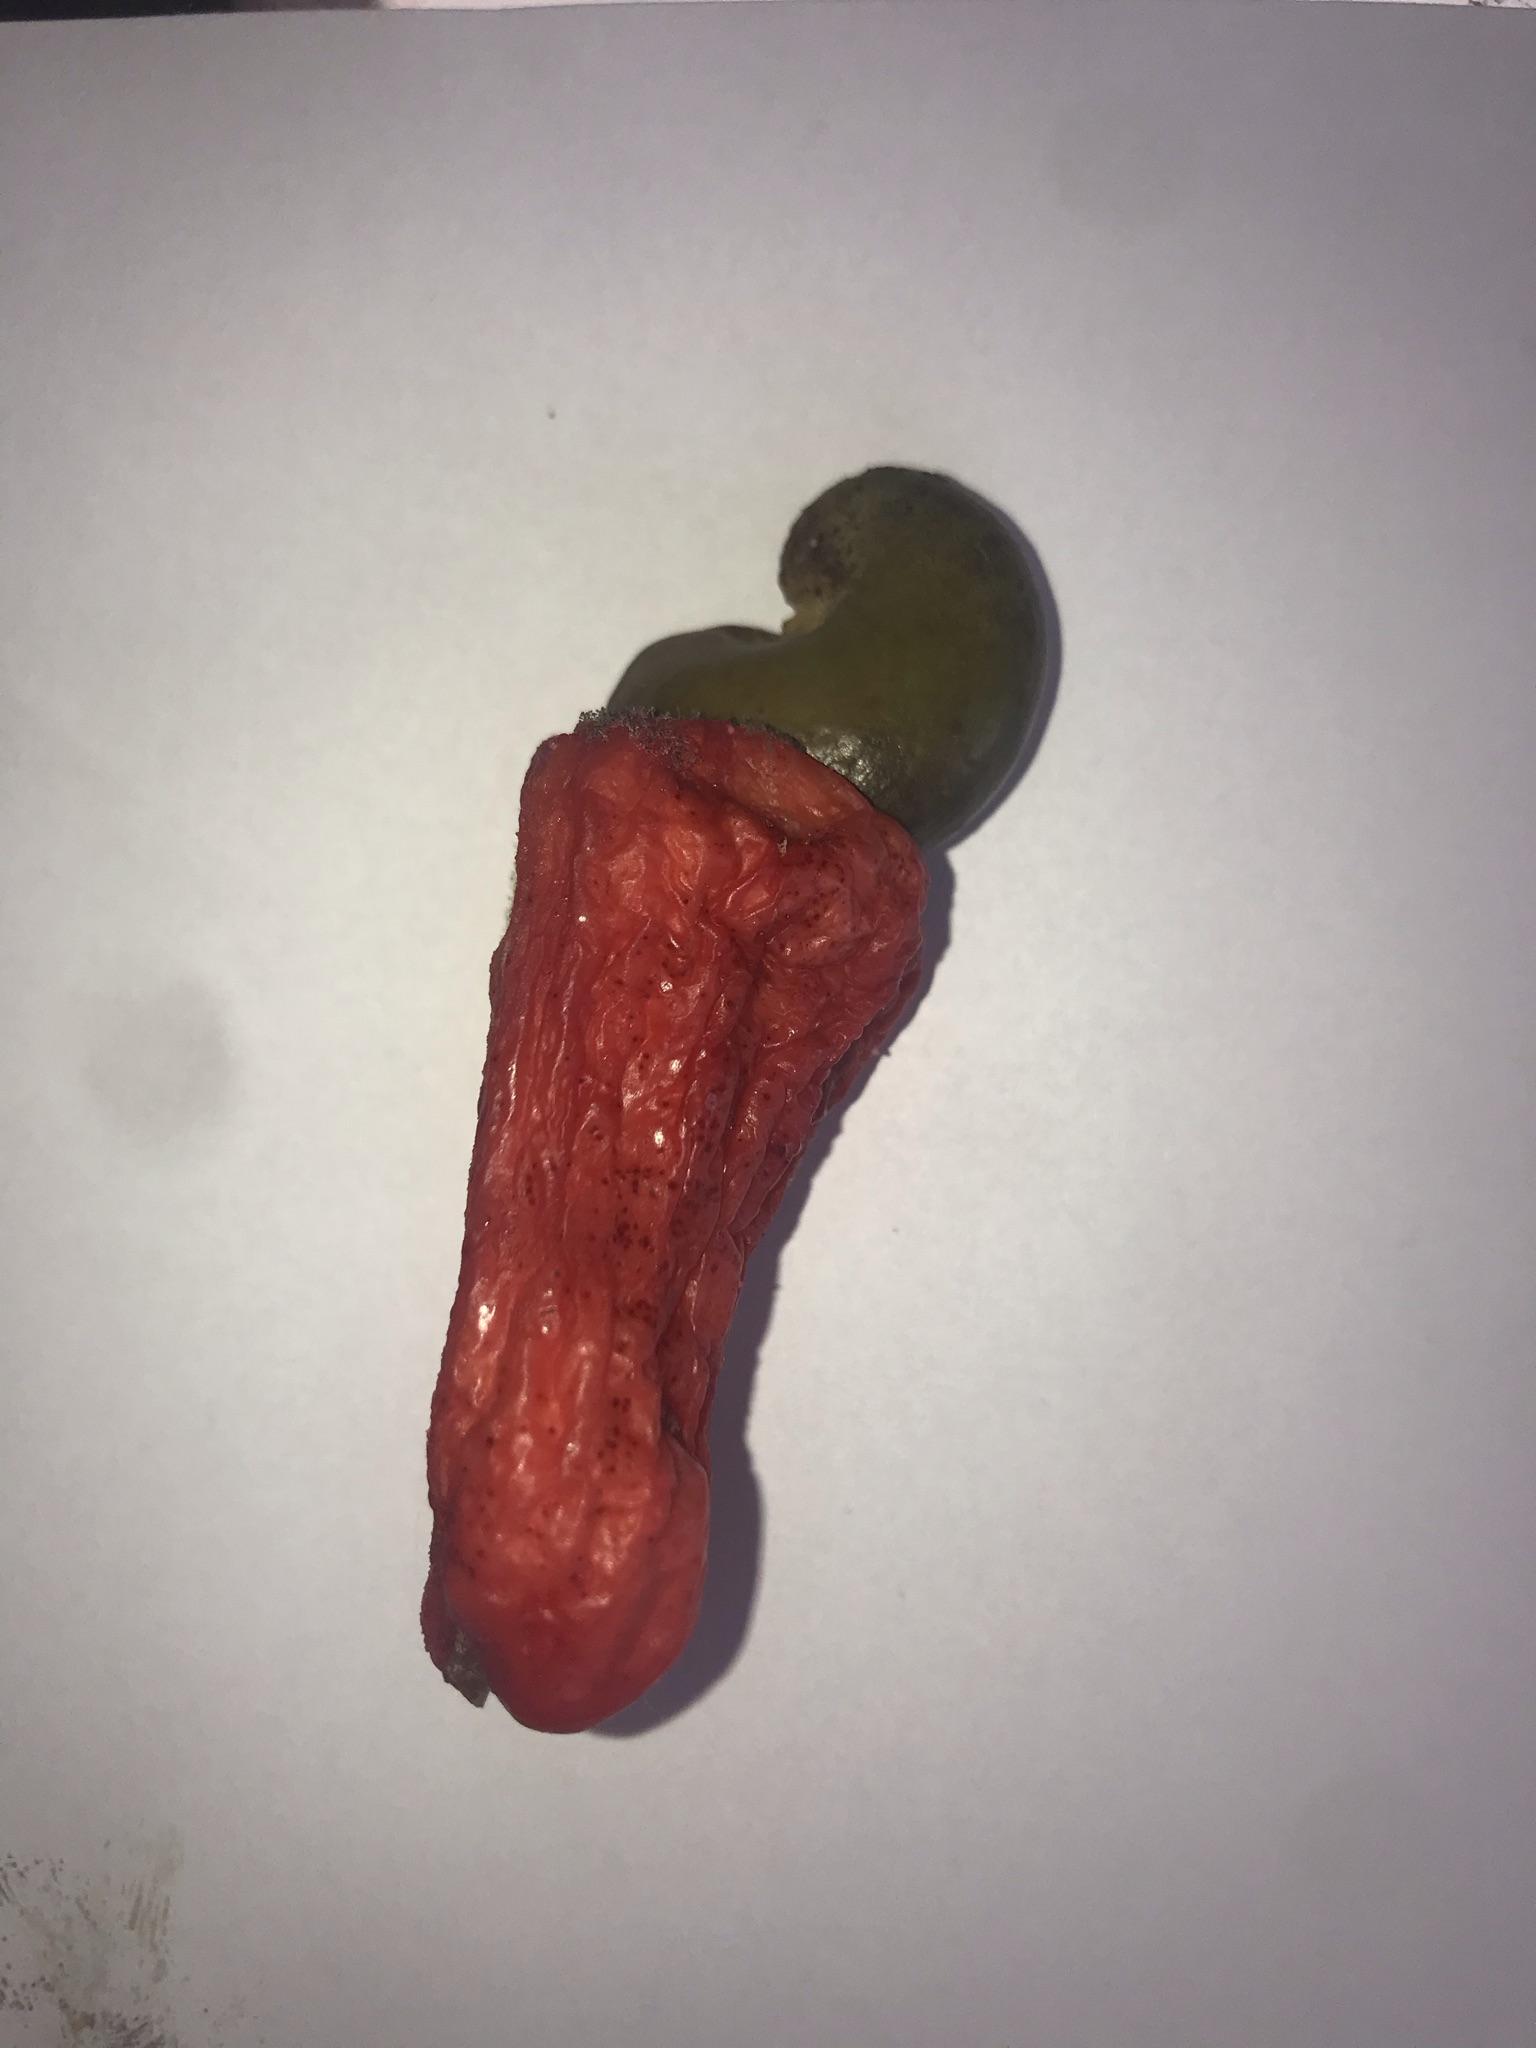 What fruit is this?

caju vermelho
